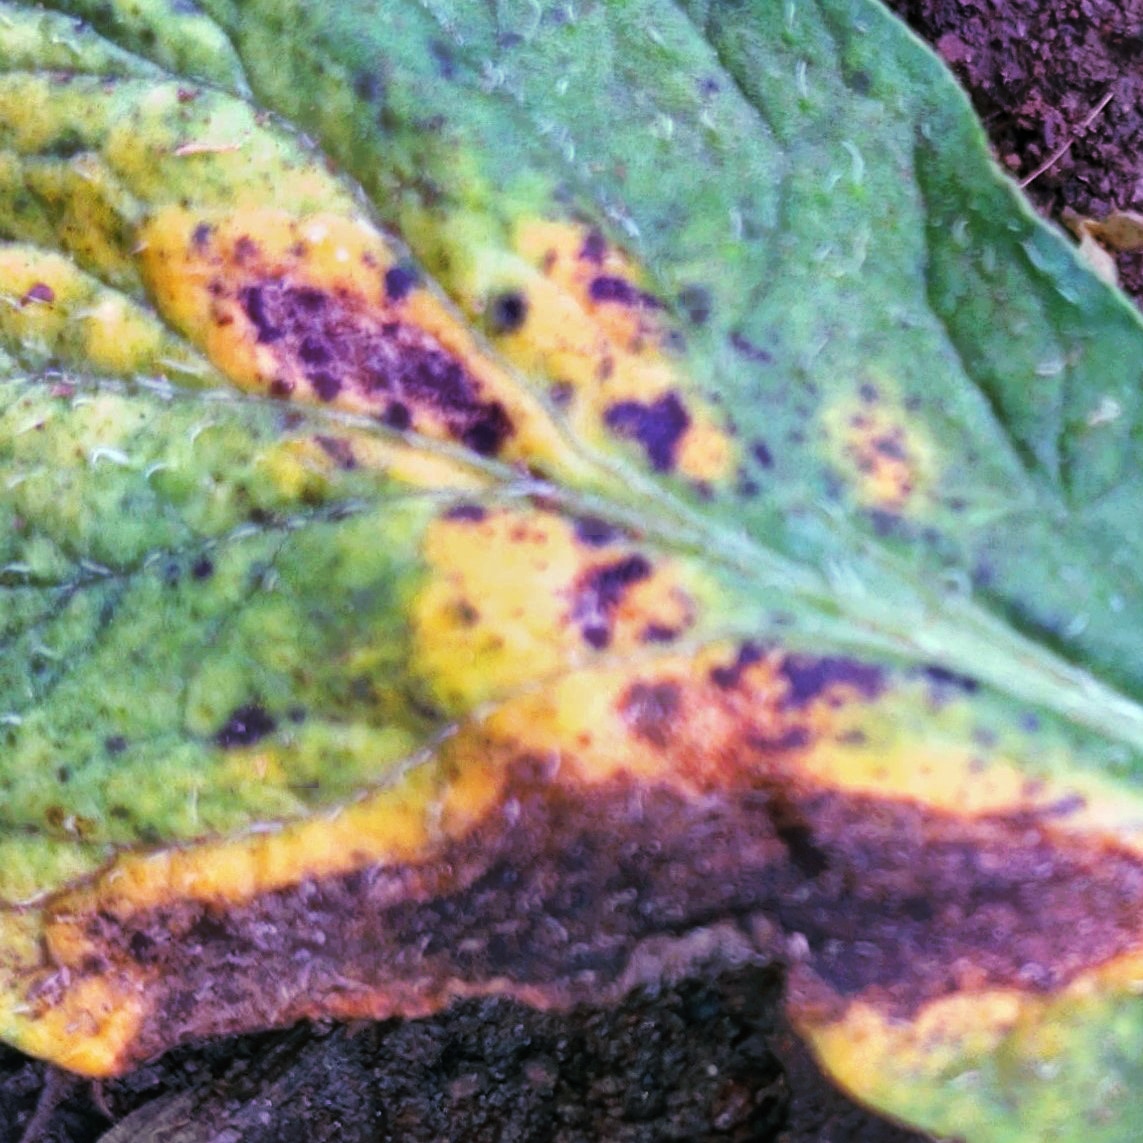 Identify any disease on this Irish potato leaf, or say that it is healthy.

late blight
